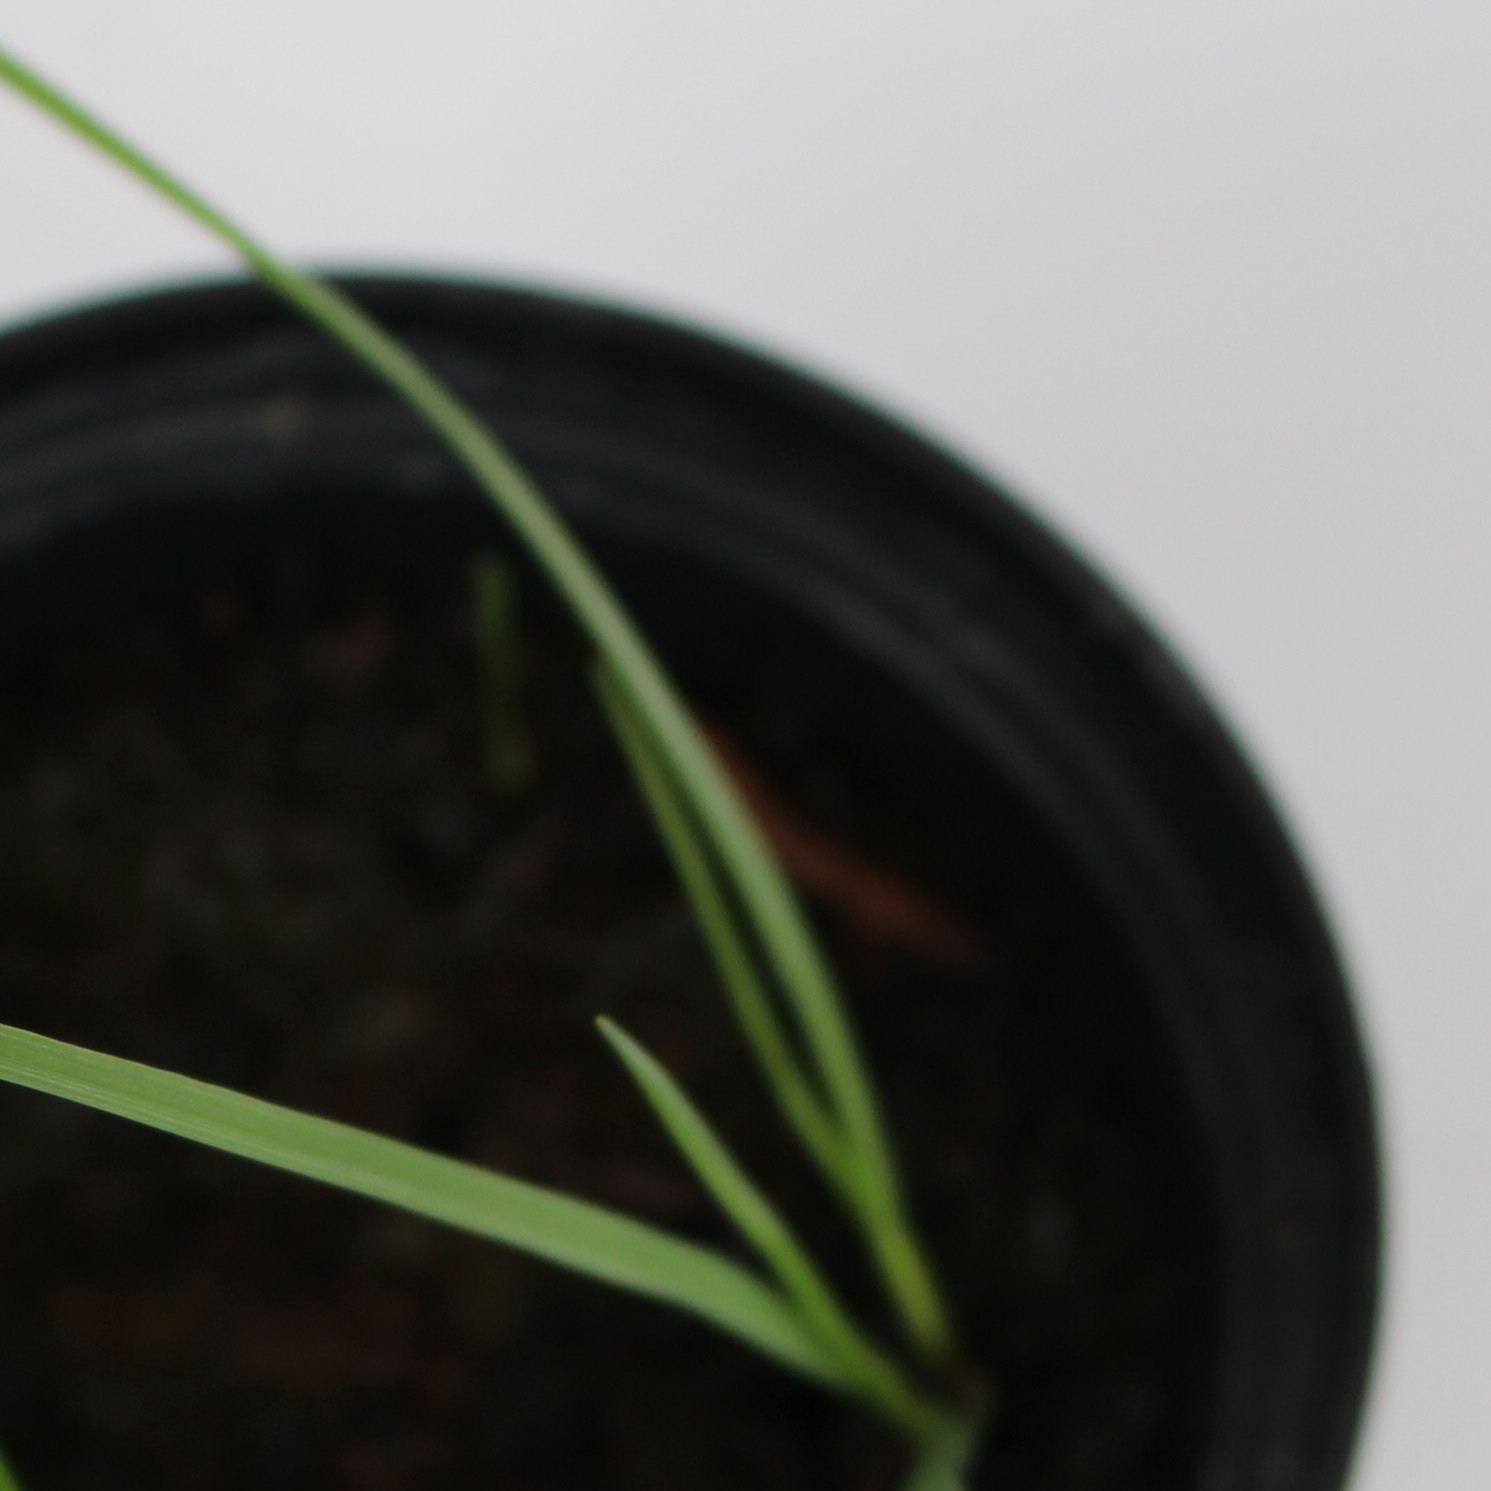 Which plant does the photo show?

Lolium multiflorum
